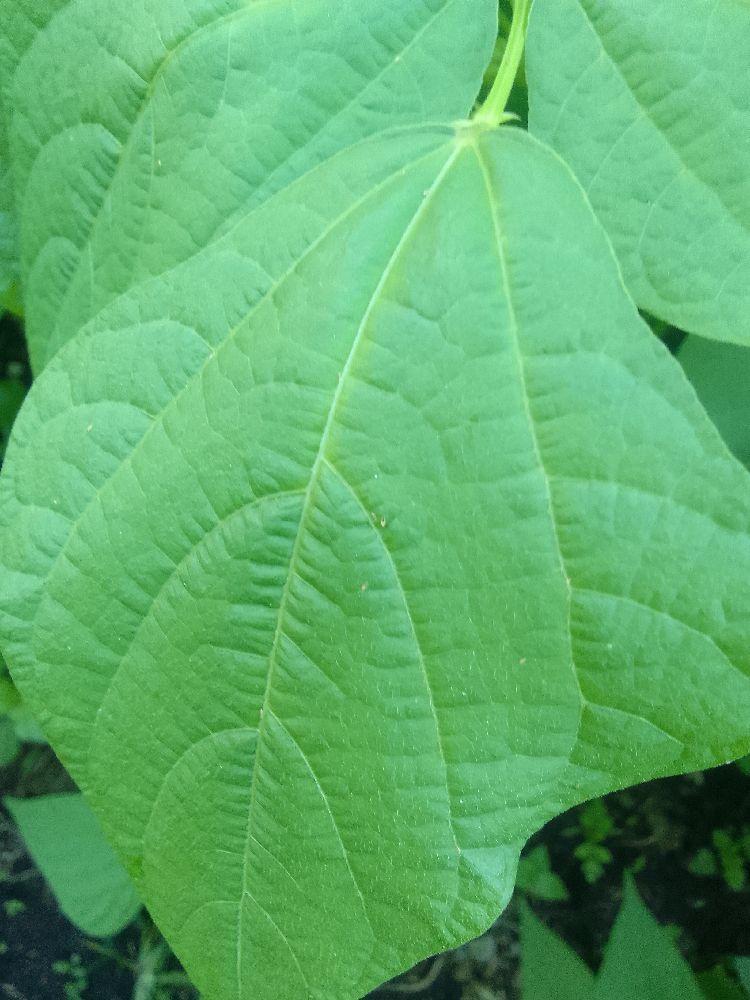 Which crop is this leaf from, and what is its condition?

common bean, healthy
